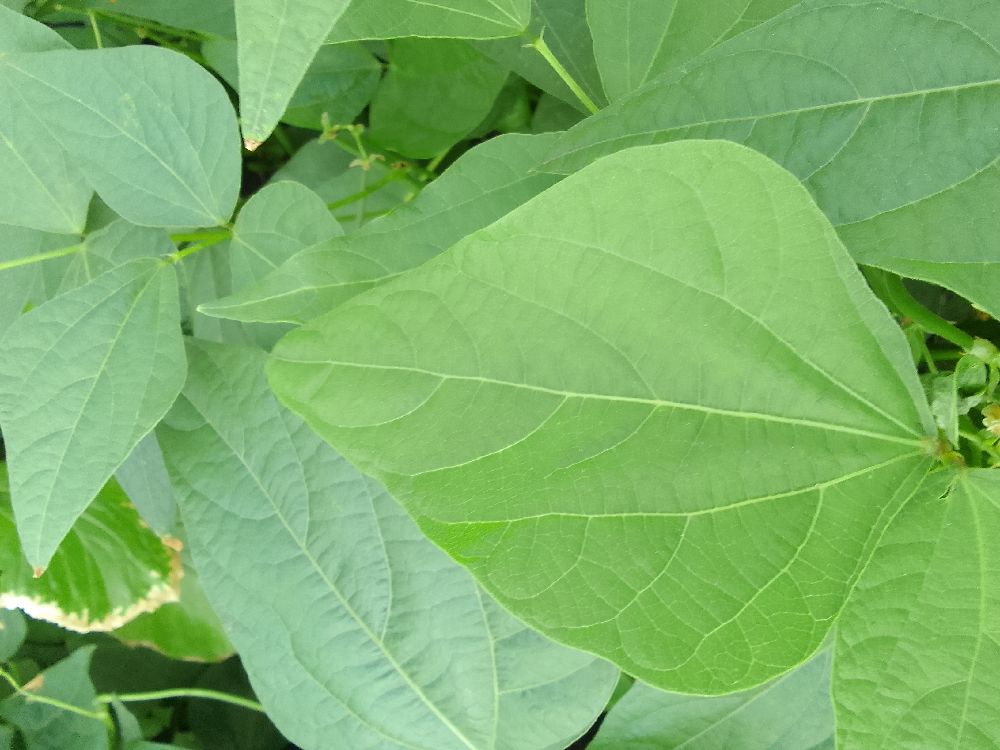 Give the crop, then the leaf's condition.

common bean, healthy
